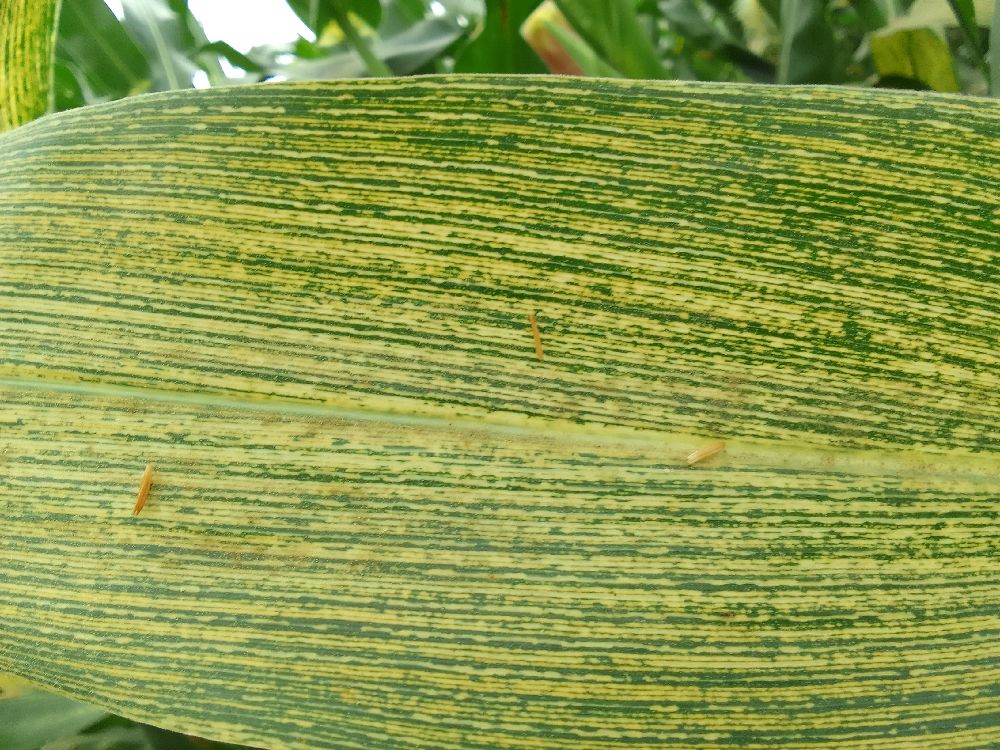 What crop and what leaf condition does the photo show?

maize, maize streak virus
